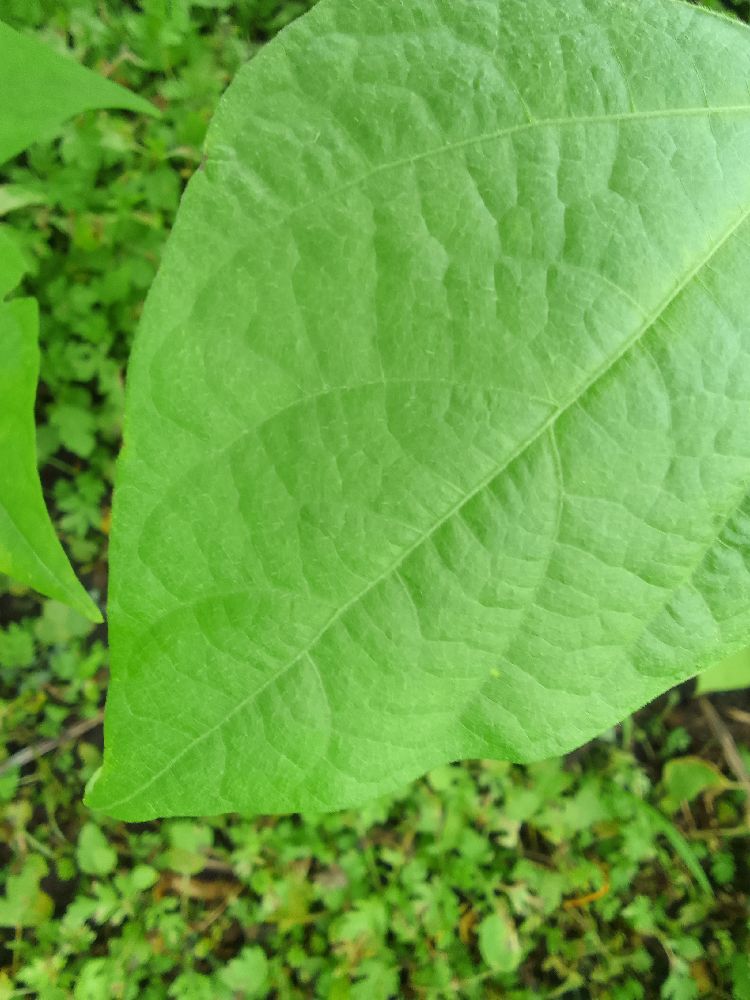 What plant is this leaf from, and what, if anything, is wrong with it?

common bean, healthy
